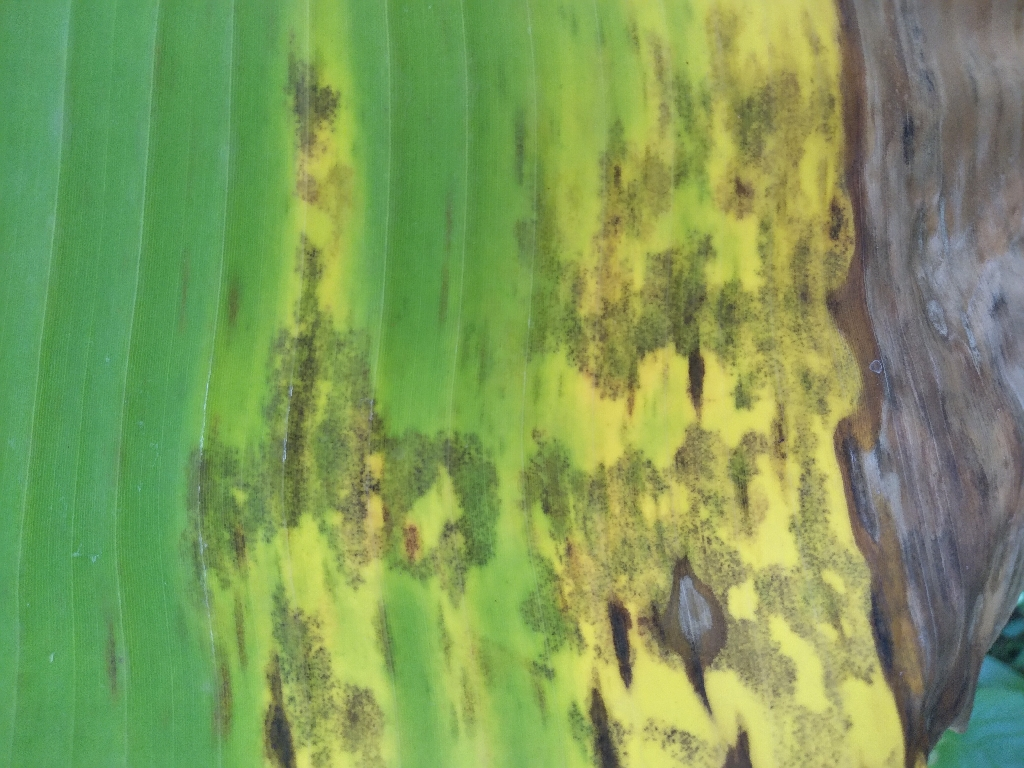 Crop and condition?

banana, black sigatoka
